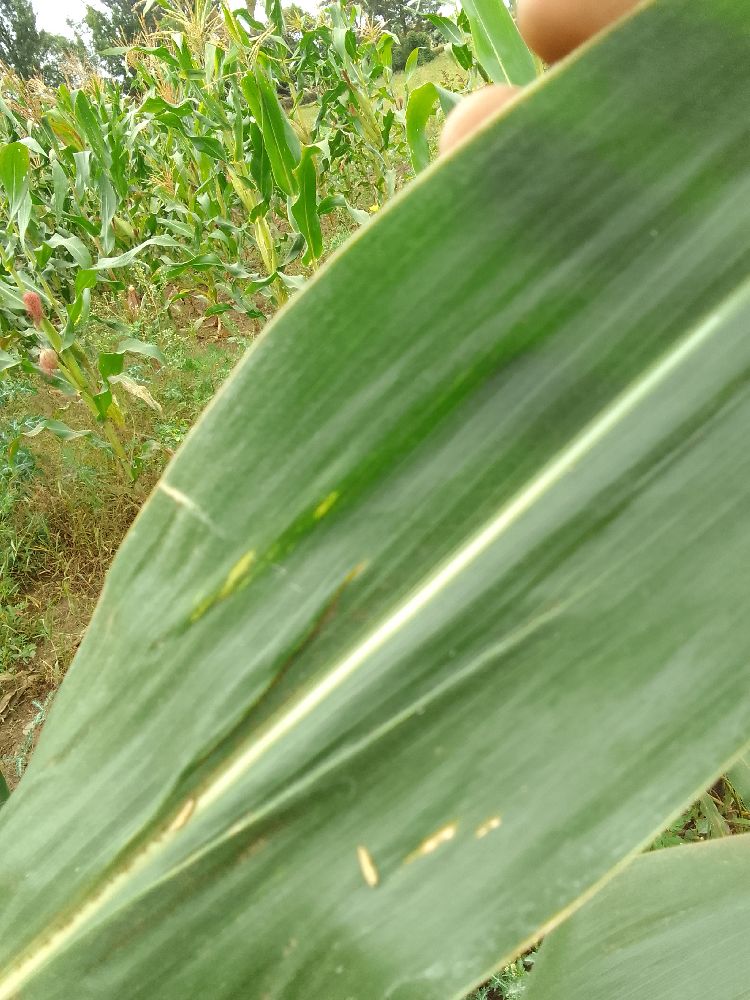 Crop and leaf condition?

maize, healthy
